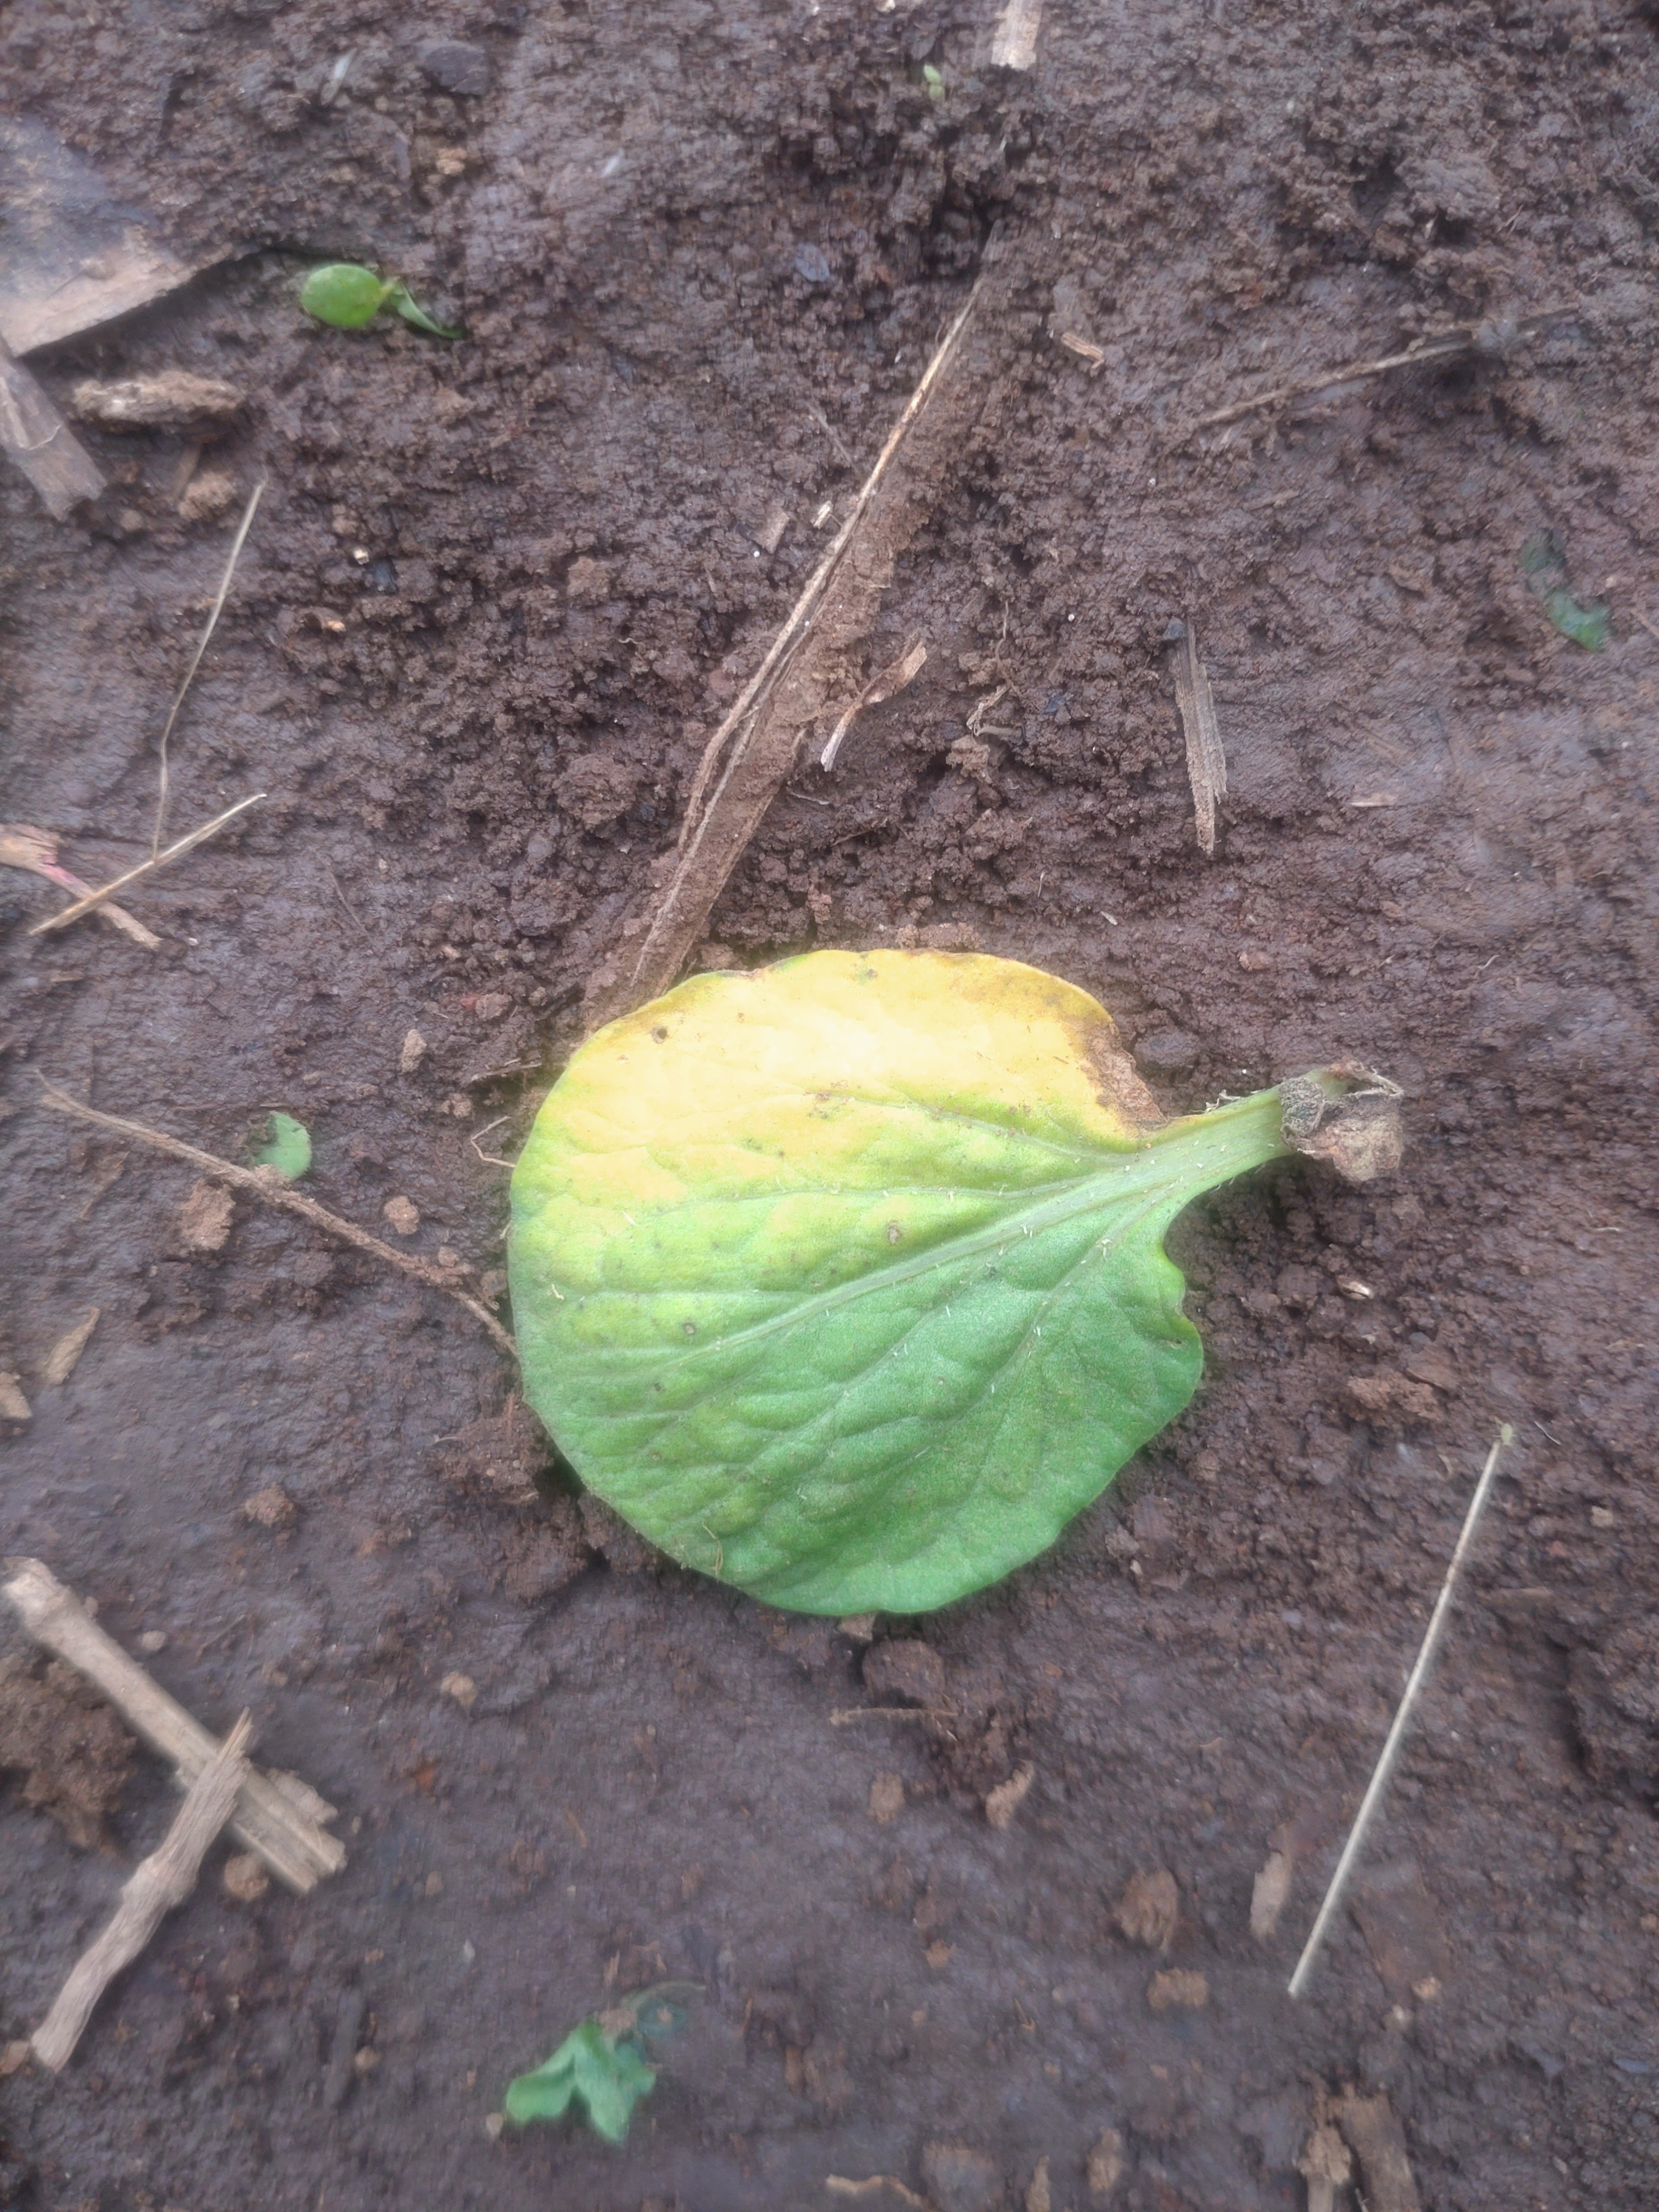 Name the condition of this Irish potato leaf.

late blight
